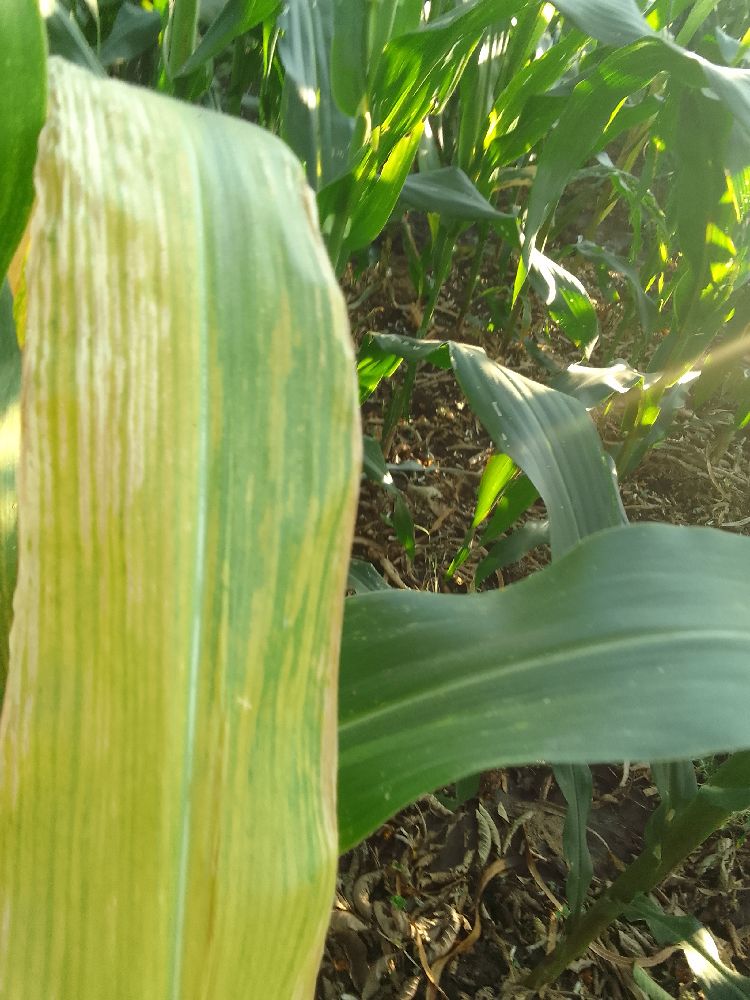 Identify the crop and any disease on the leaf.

maize, maize lethal necrosis
